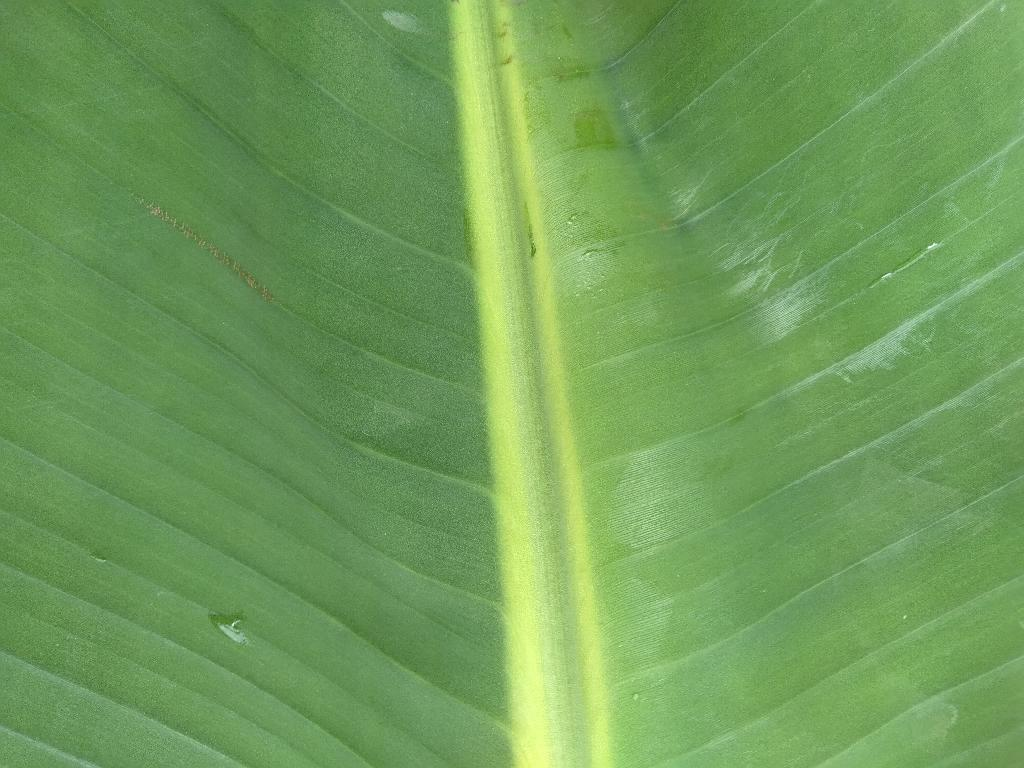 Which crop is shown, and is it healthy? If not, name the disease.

banana, healthy
